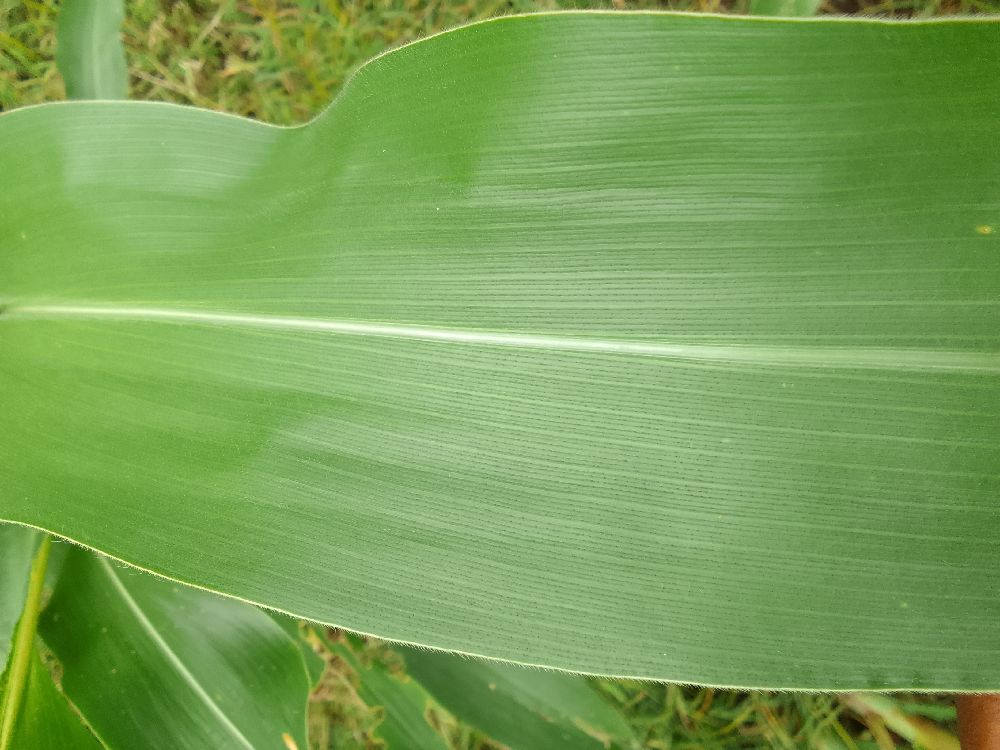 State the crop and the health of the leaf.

maize, healthy
